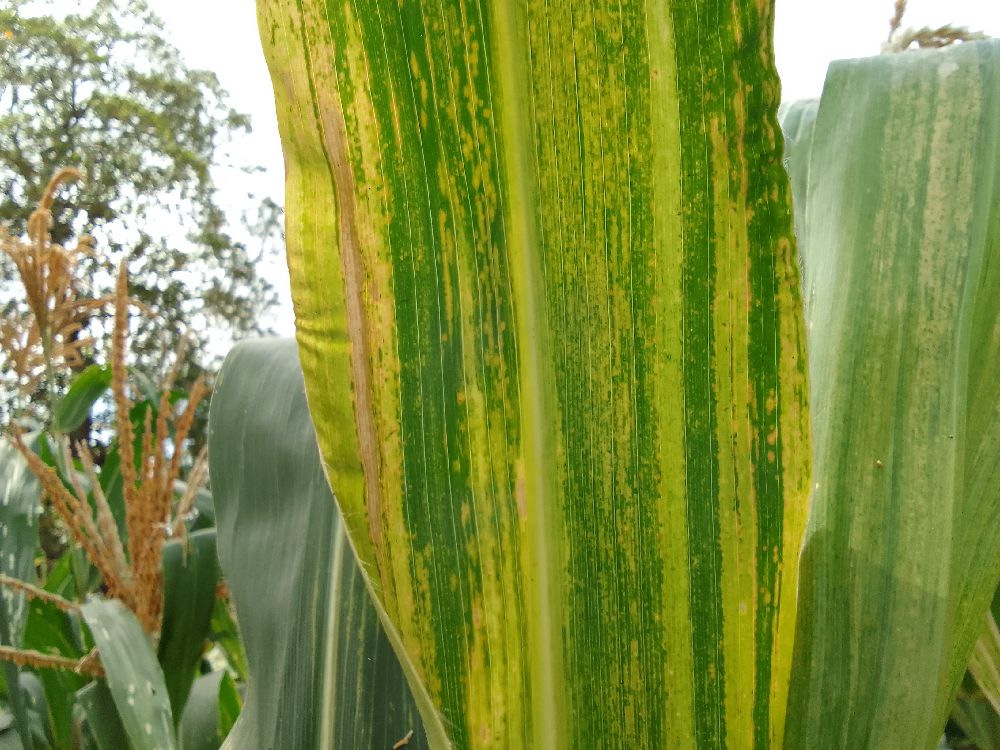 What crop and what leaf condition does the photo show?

maize, maize lethal necrosis
